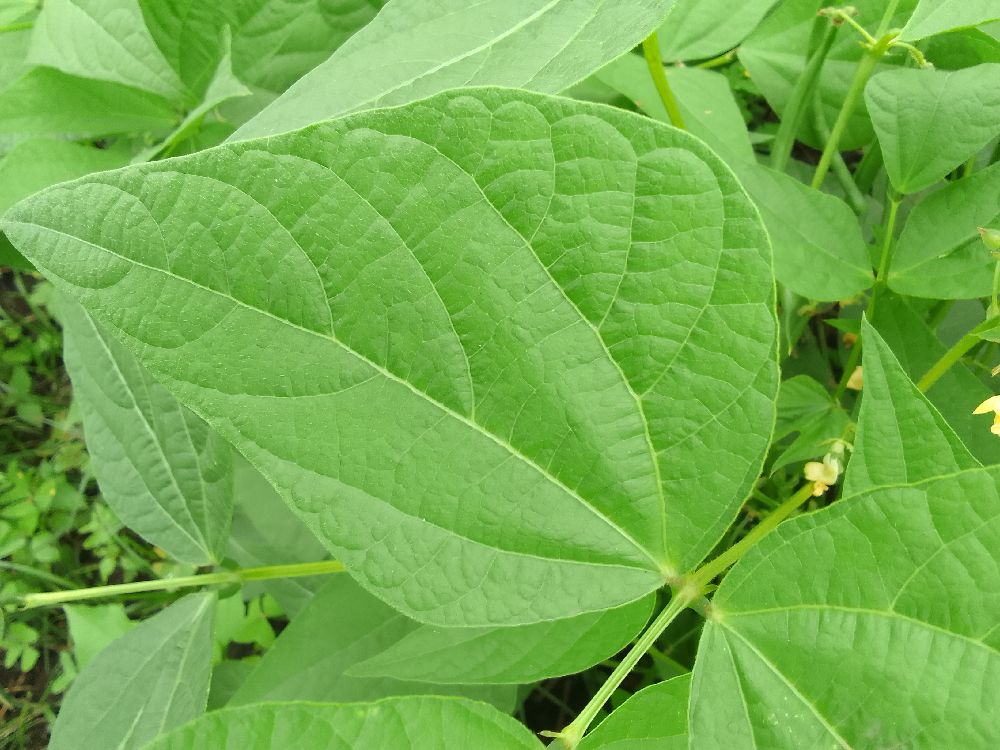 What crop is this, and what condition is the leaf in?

common bean, healthy
